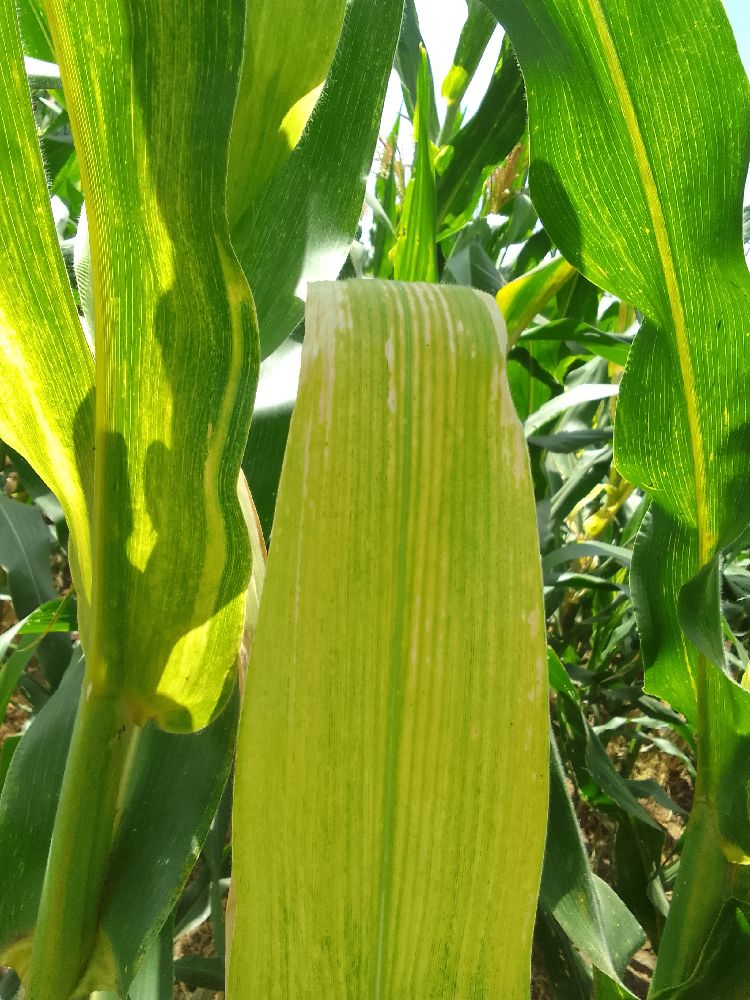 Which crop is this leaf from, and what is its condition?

maize, maize lethal necrosis
